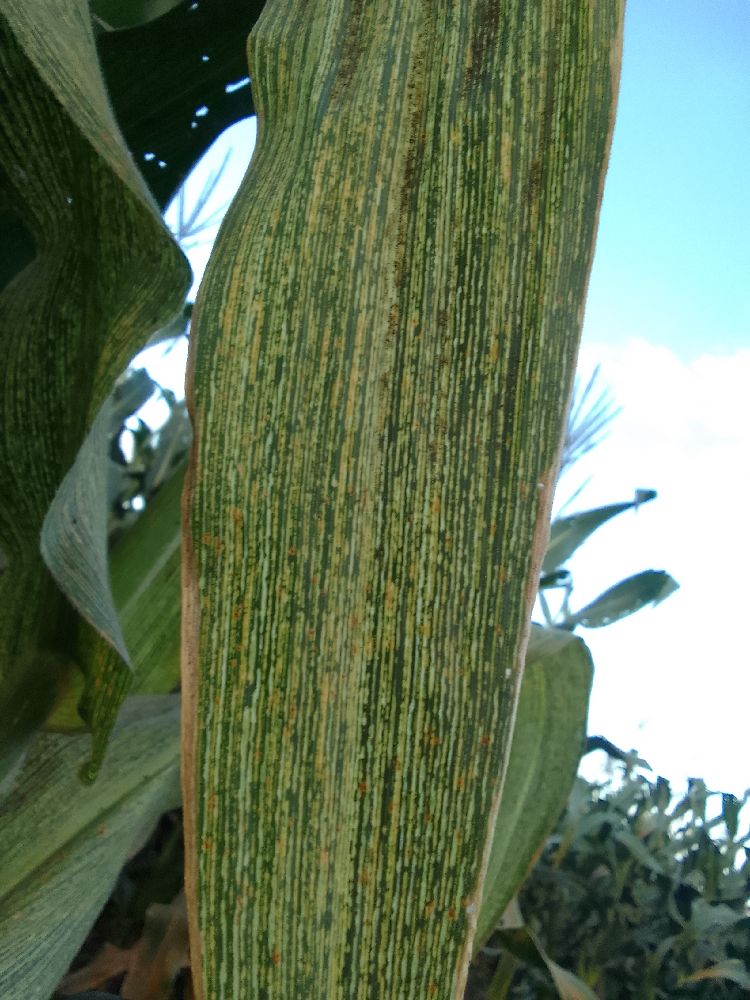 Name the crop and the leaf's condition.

maize, maize streak virus
